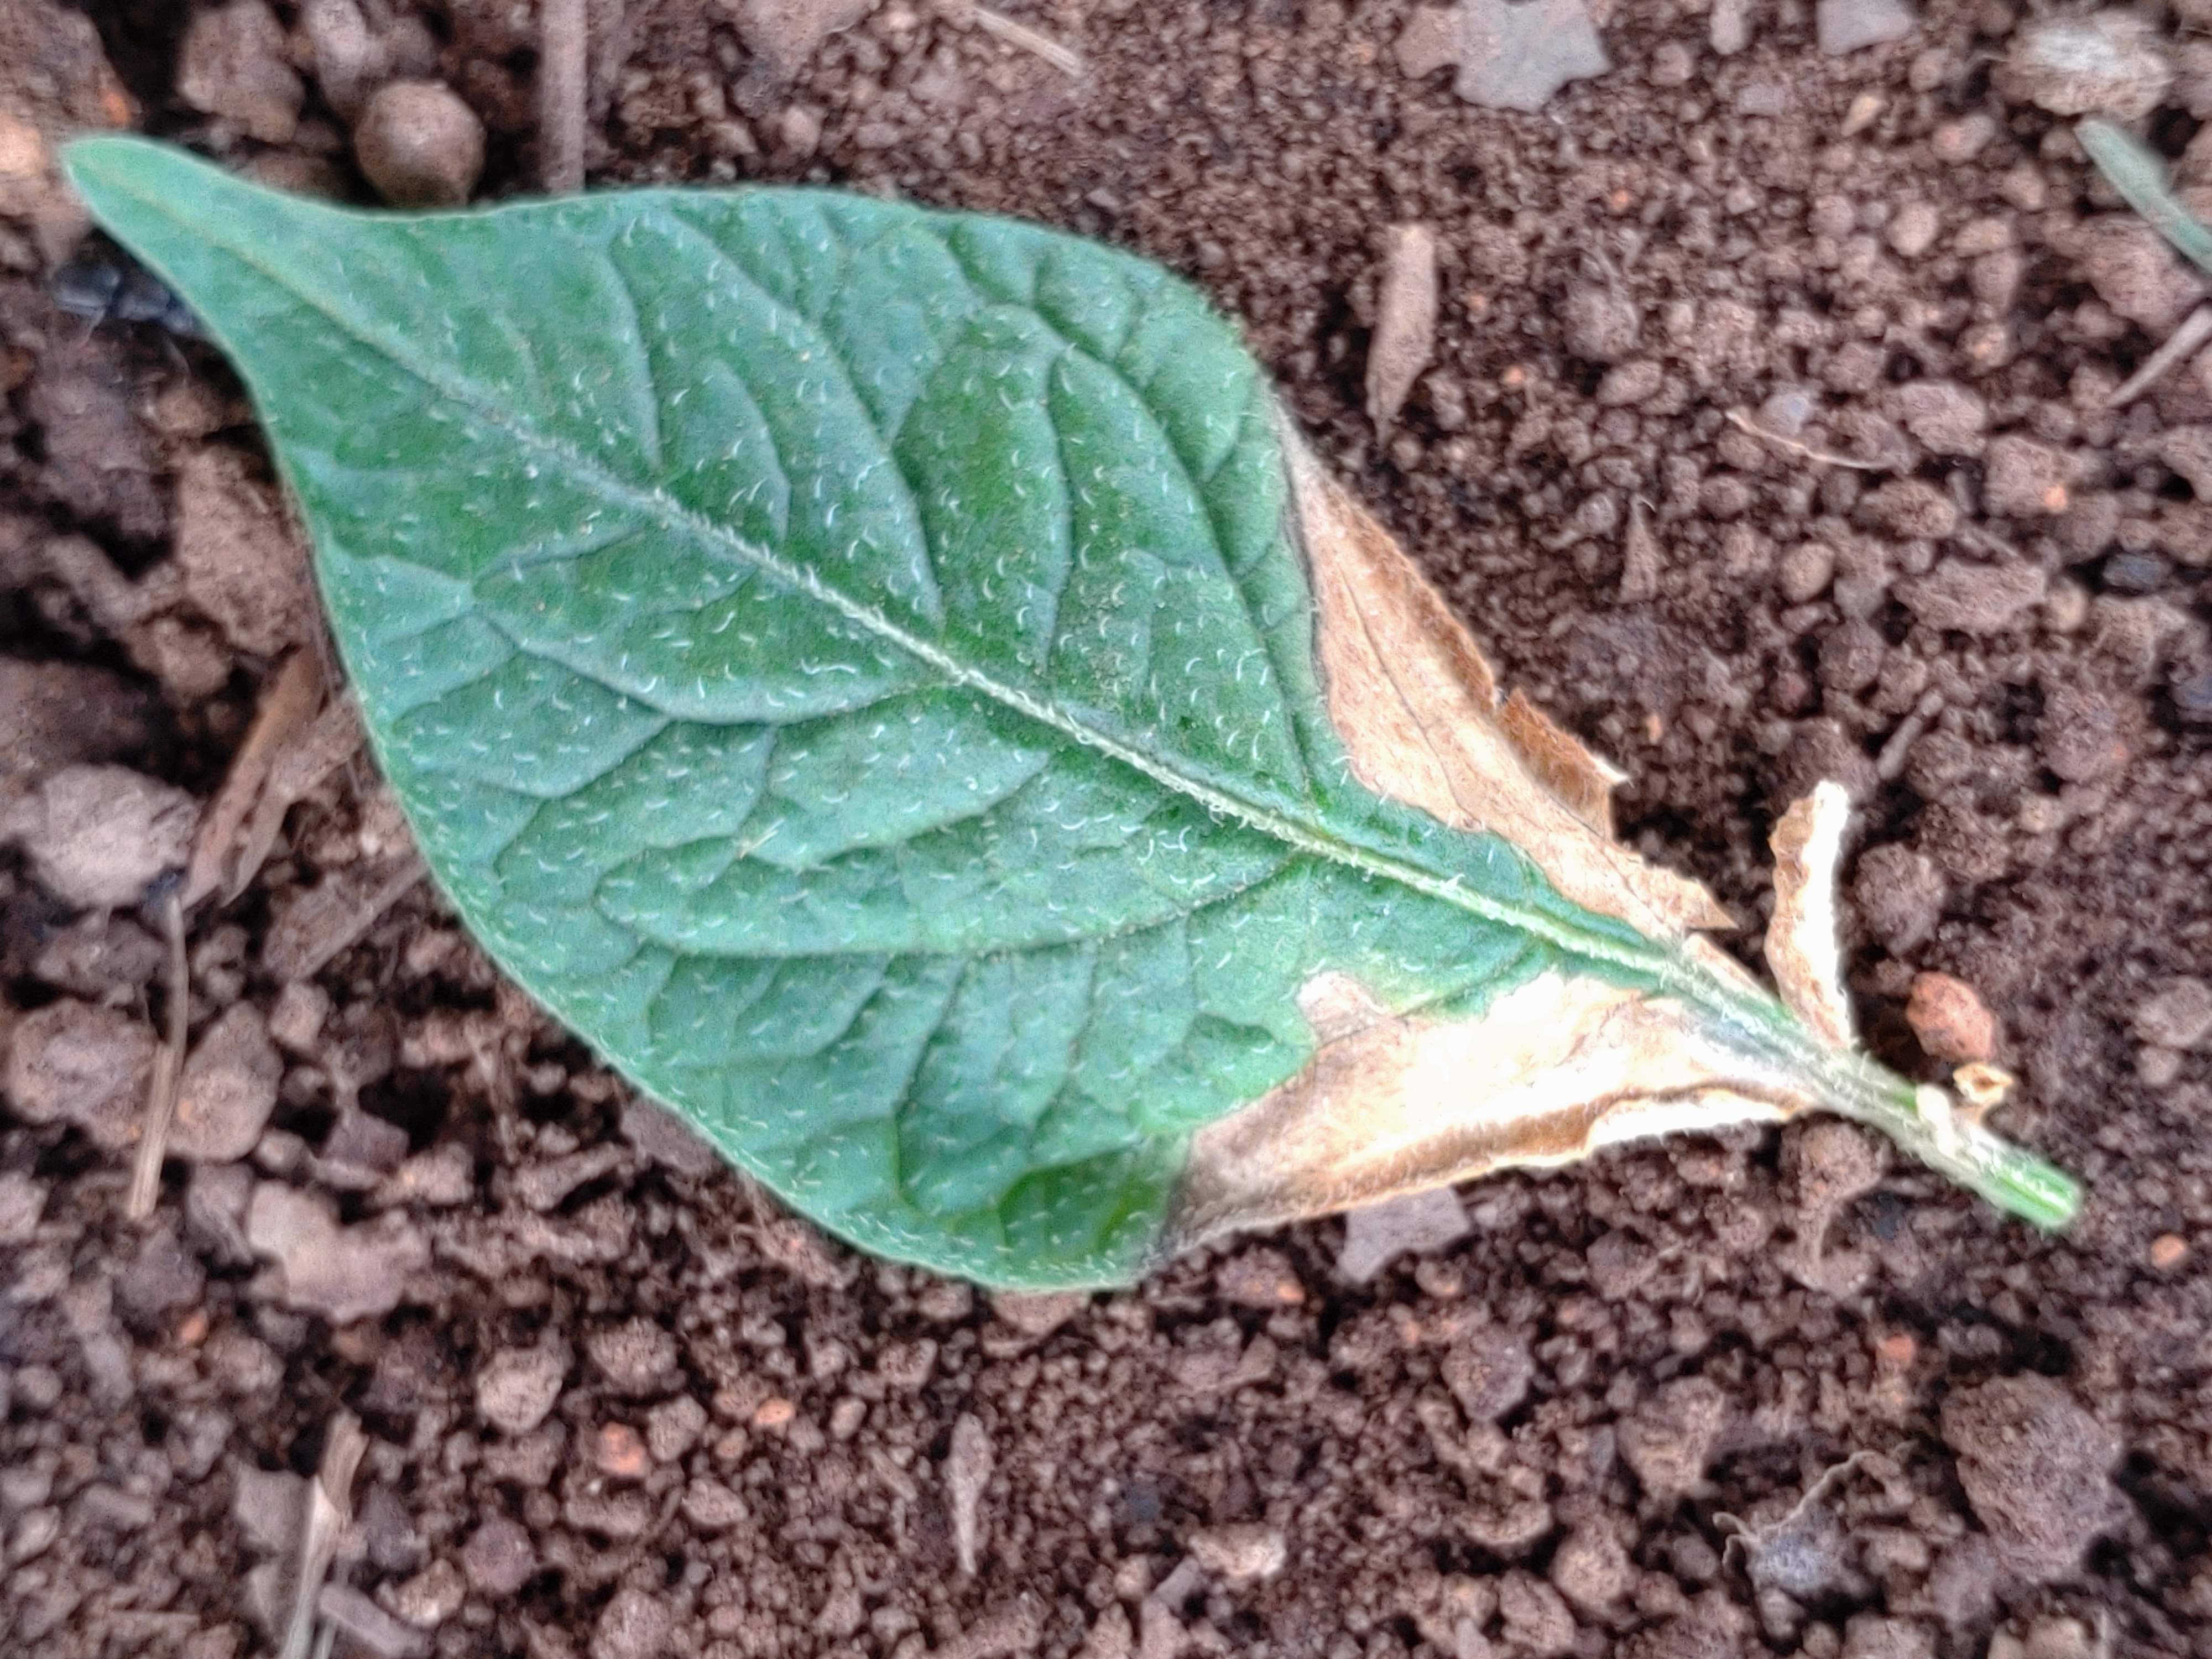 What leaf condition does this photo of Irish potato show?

early blight
